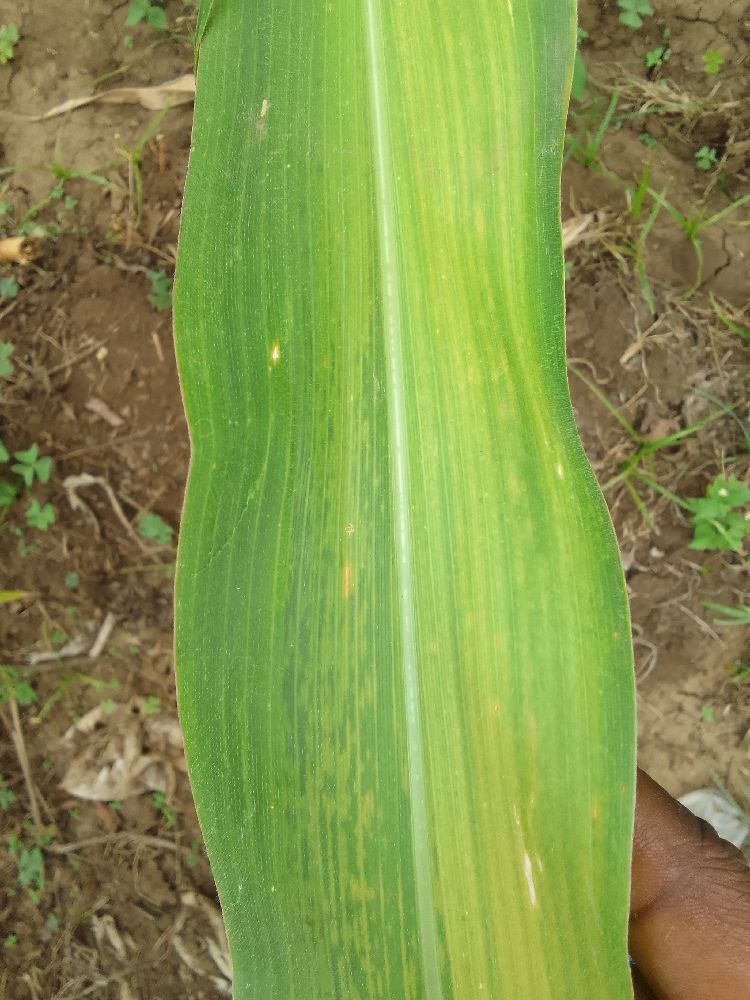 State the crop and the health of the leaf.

maize, maize lethal necrosis
